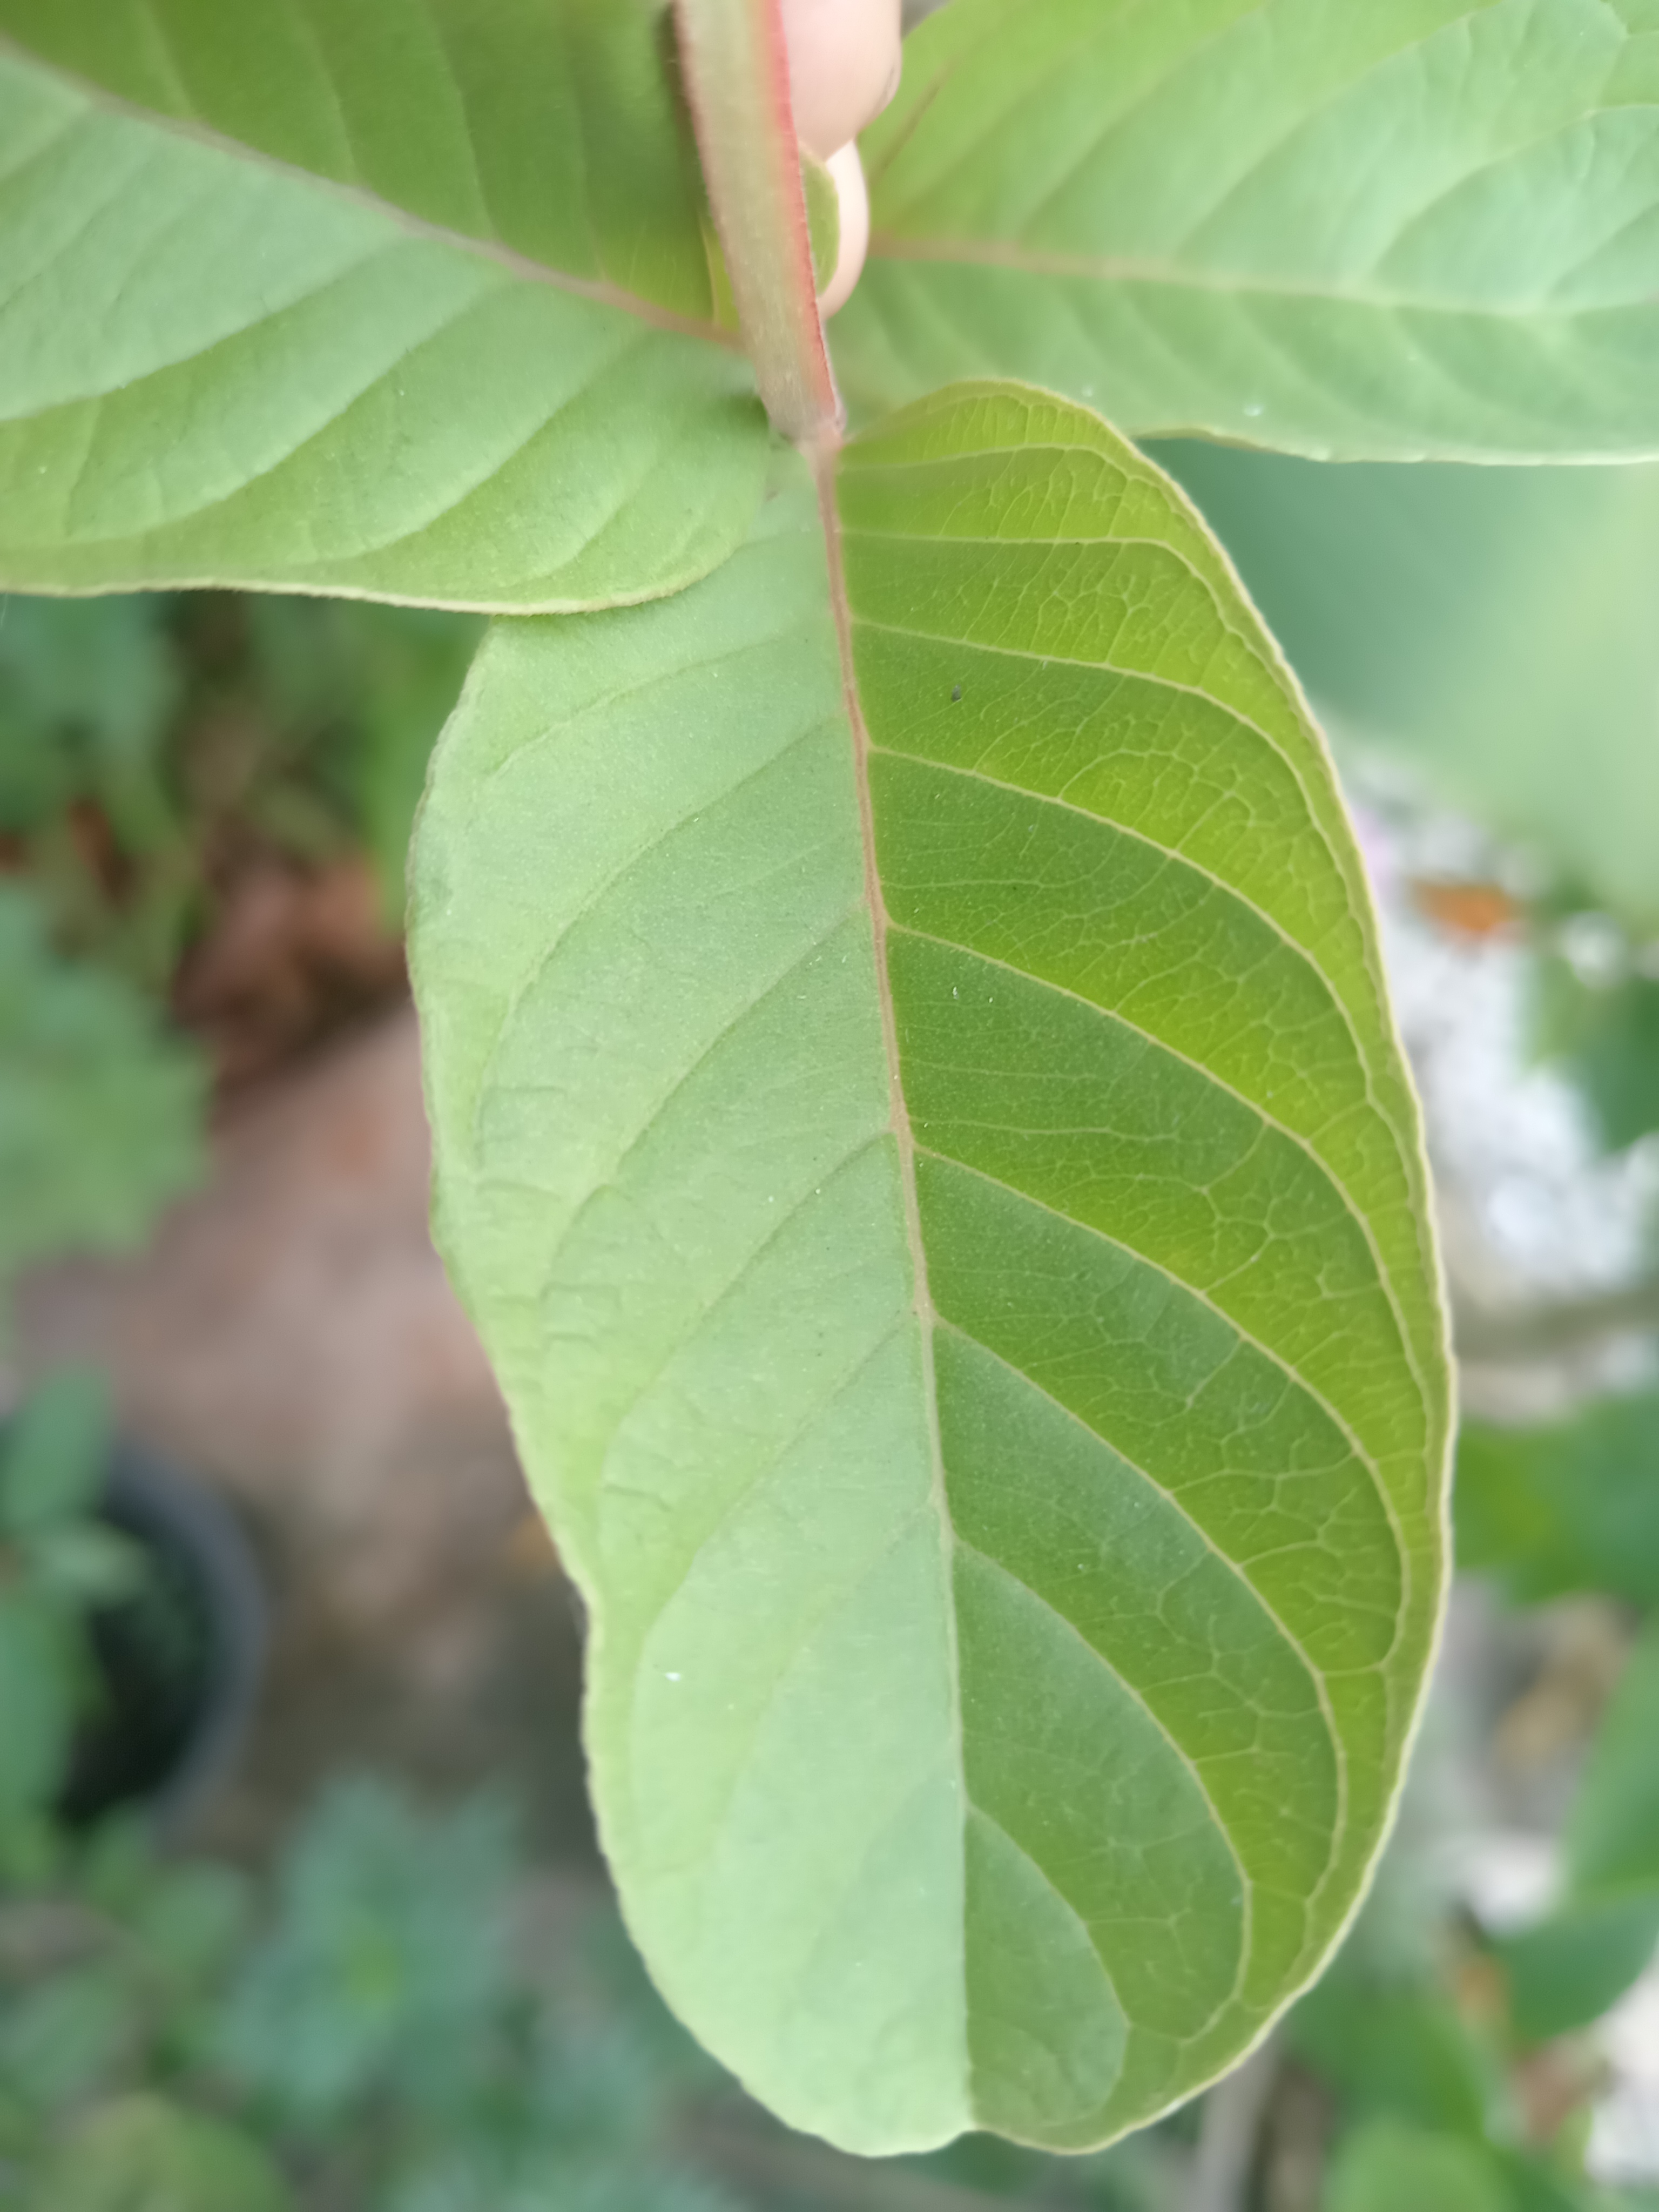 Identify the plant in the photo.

guava
